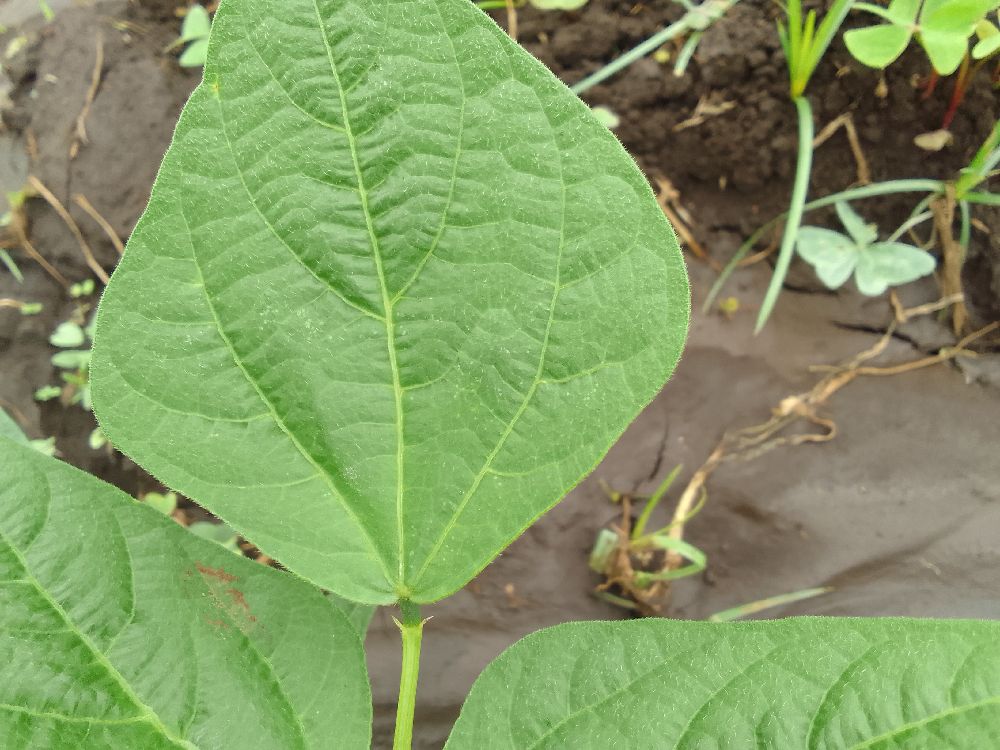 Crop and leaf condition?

common bean, healthy
